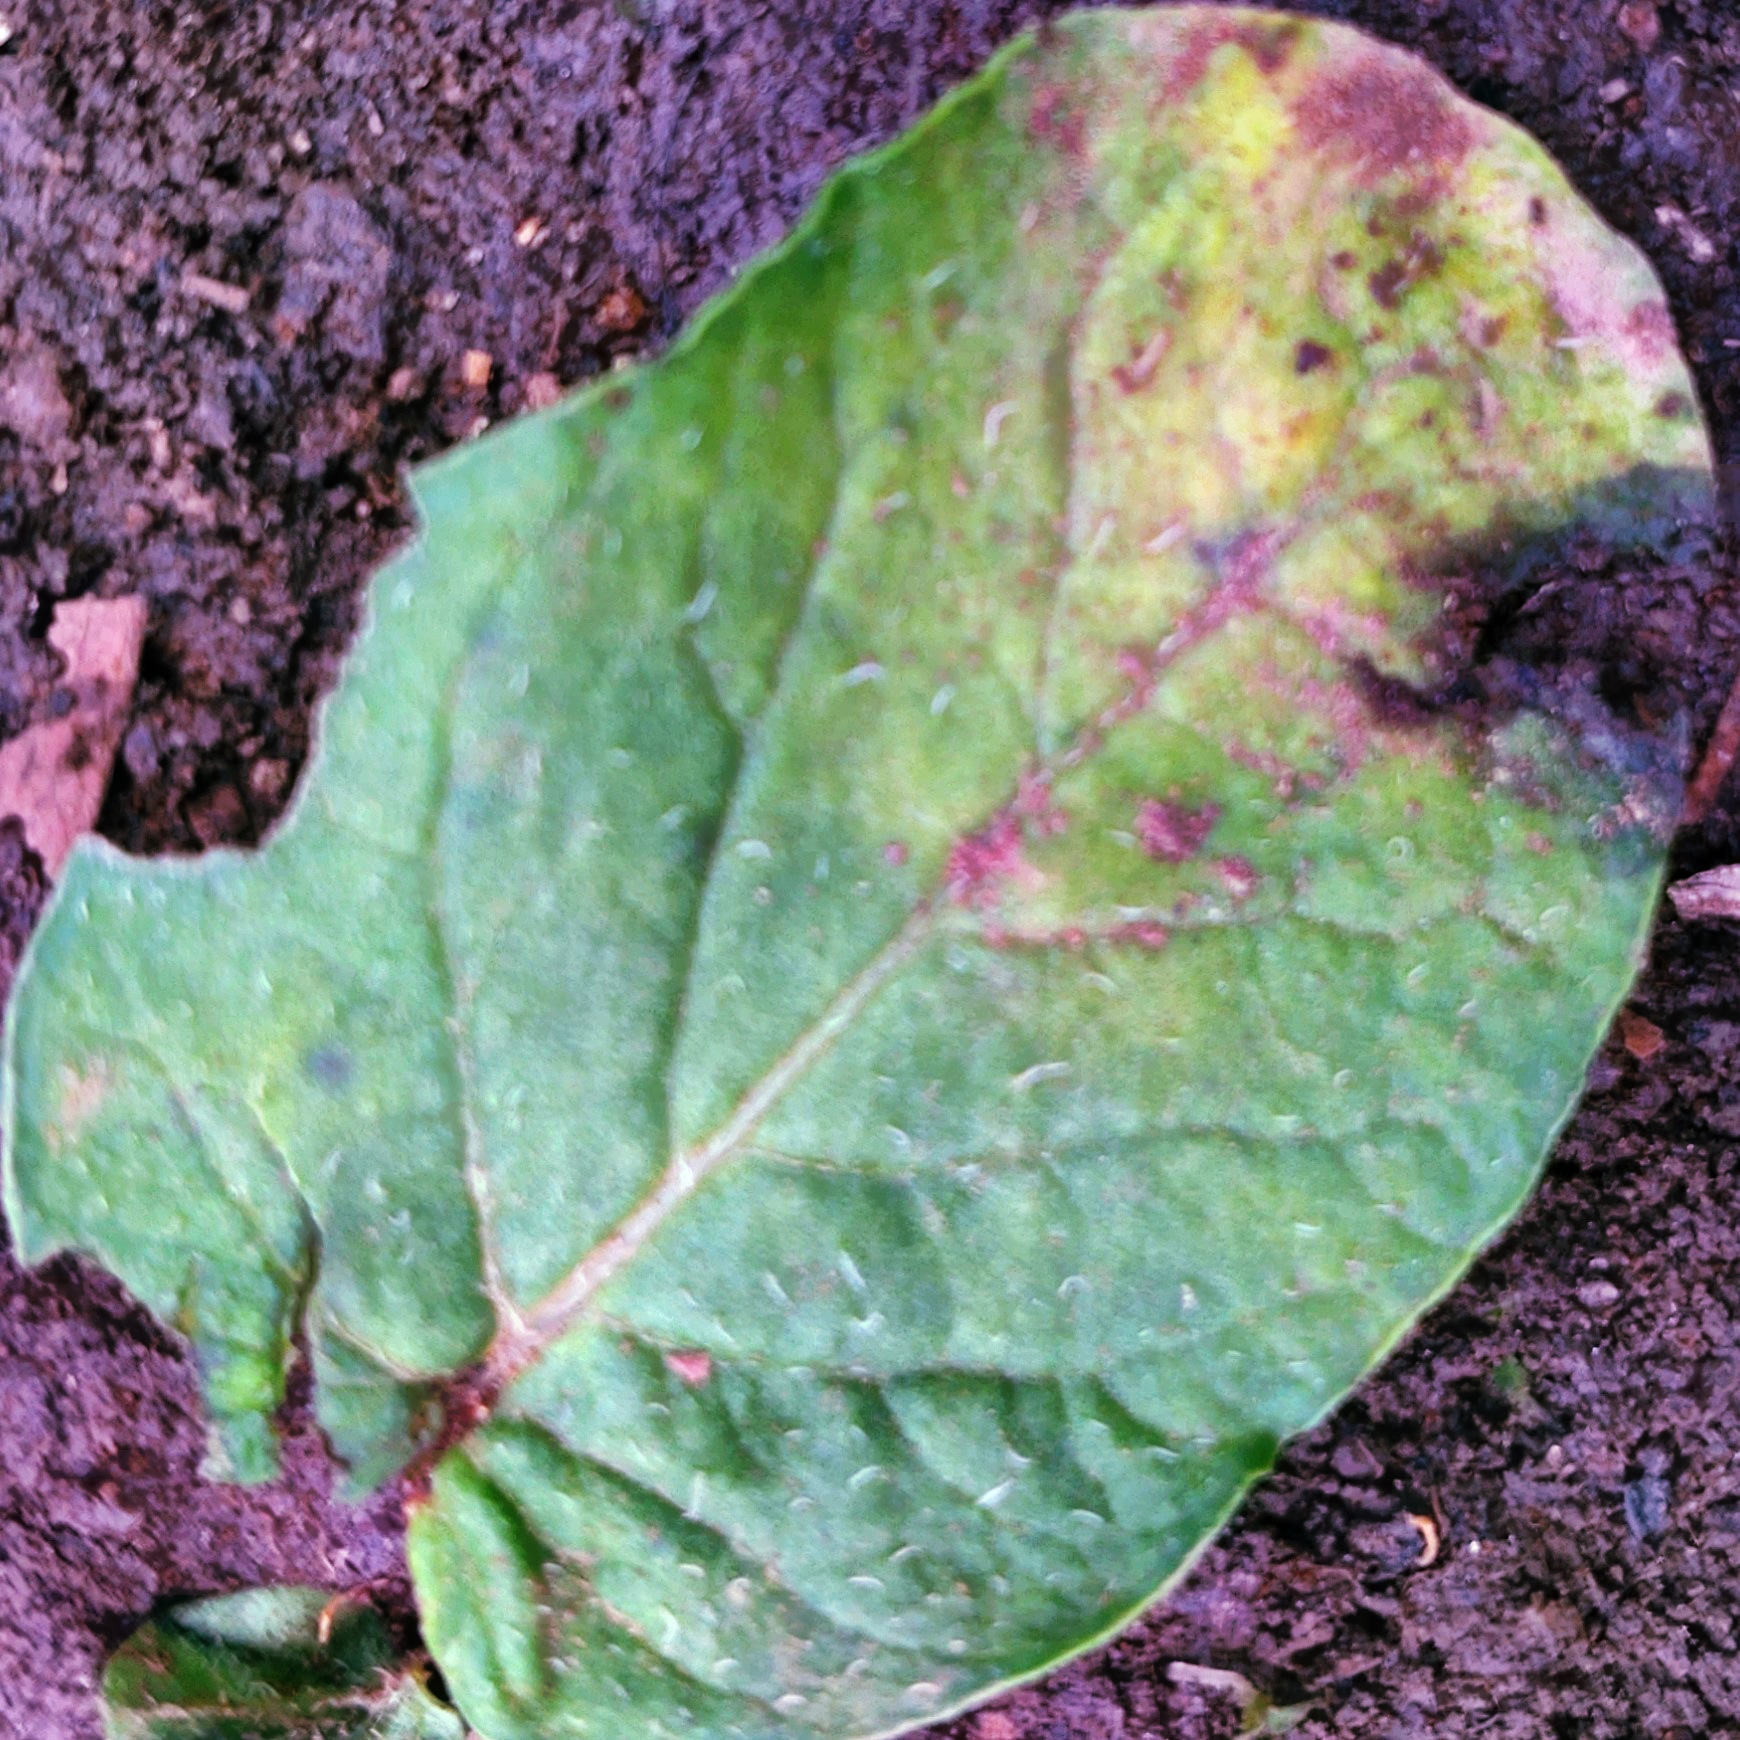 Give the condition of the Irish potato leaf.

late blight
